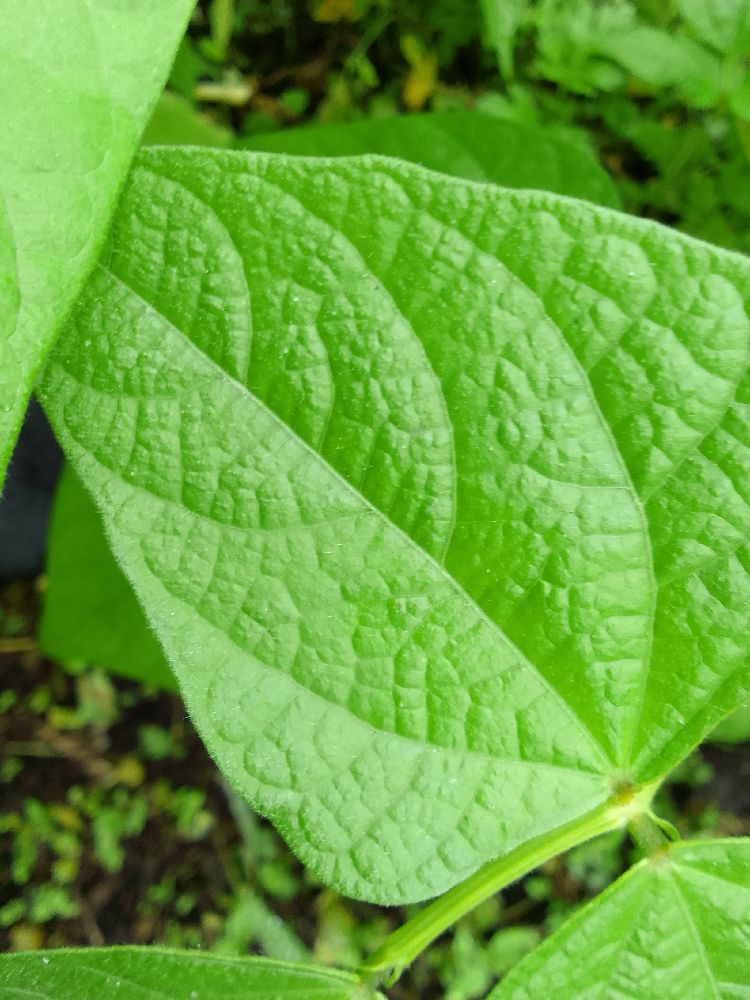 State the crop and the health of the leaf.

common bean, healthy
